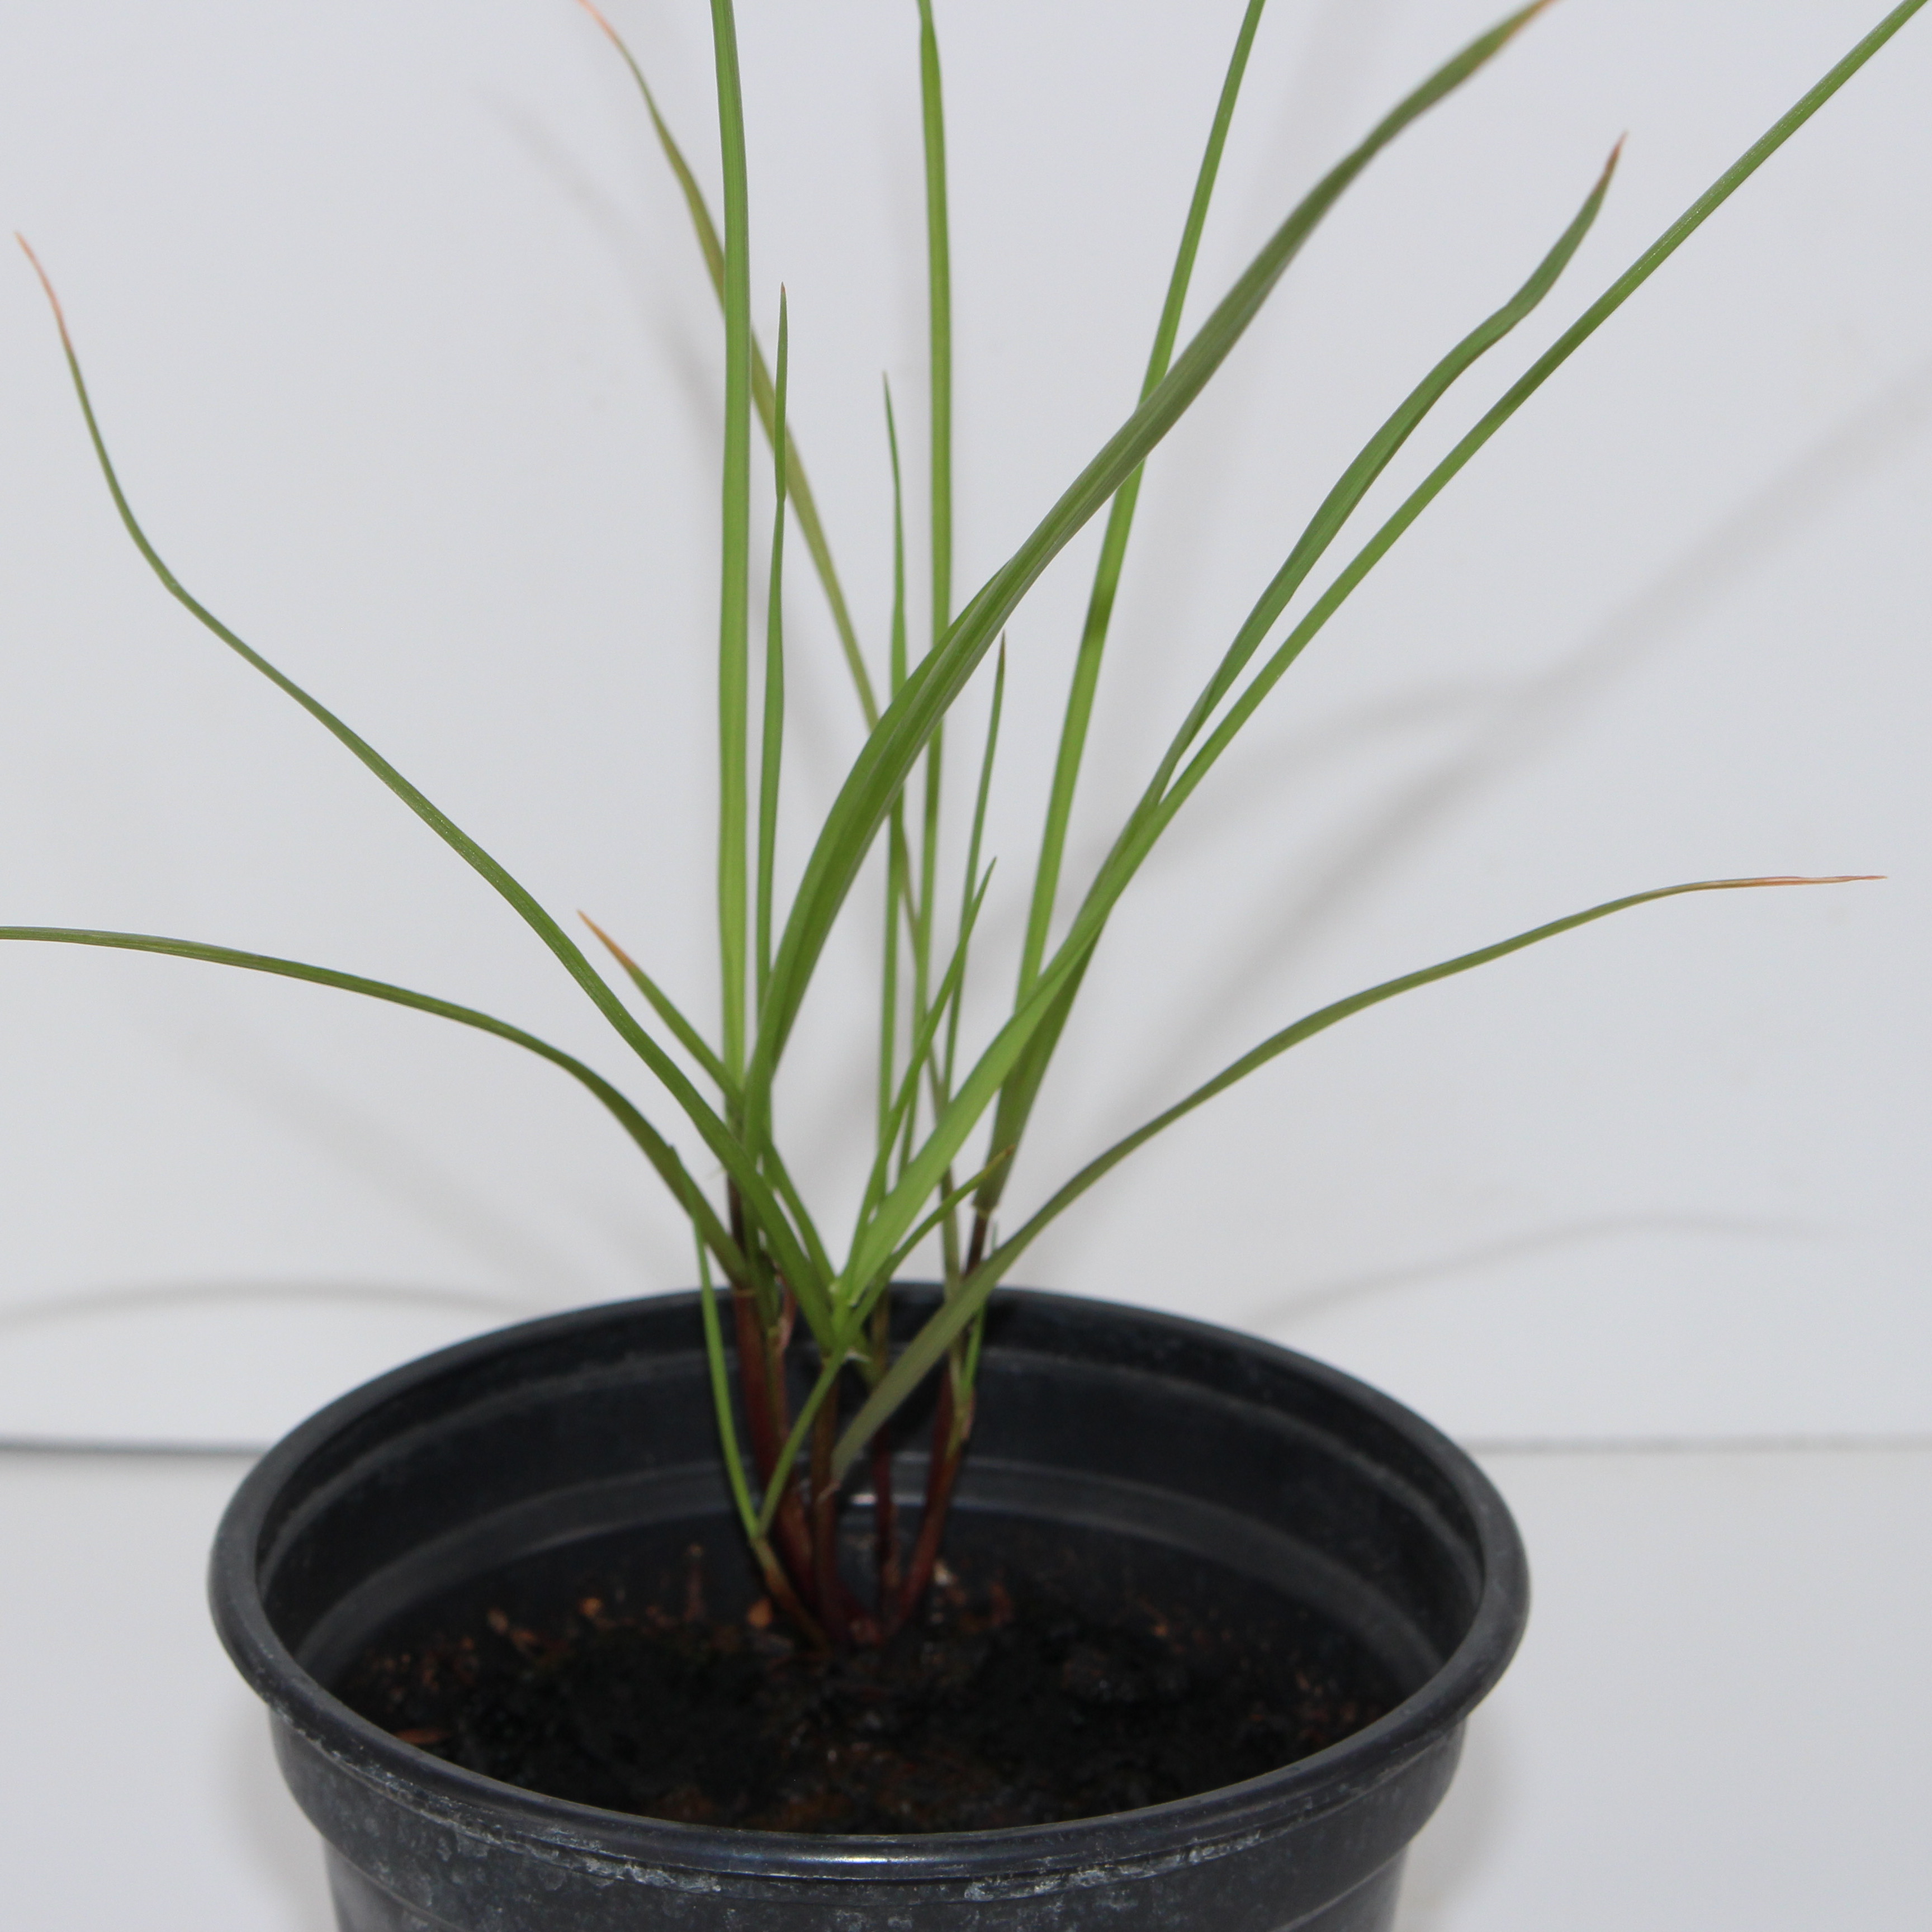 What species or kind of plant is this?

Lolium multiflorum
